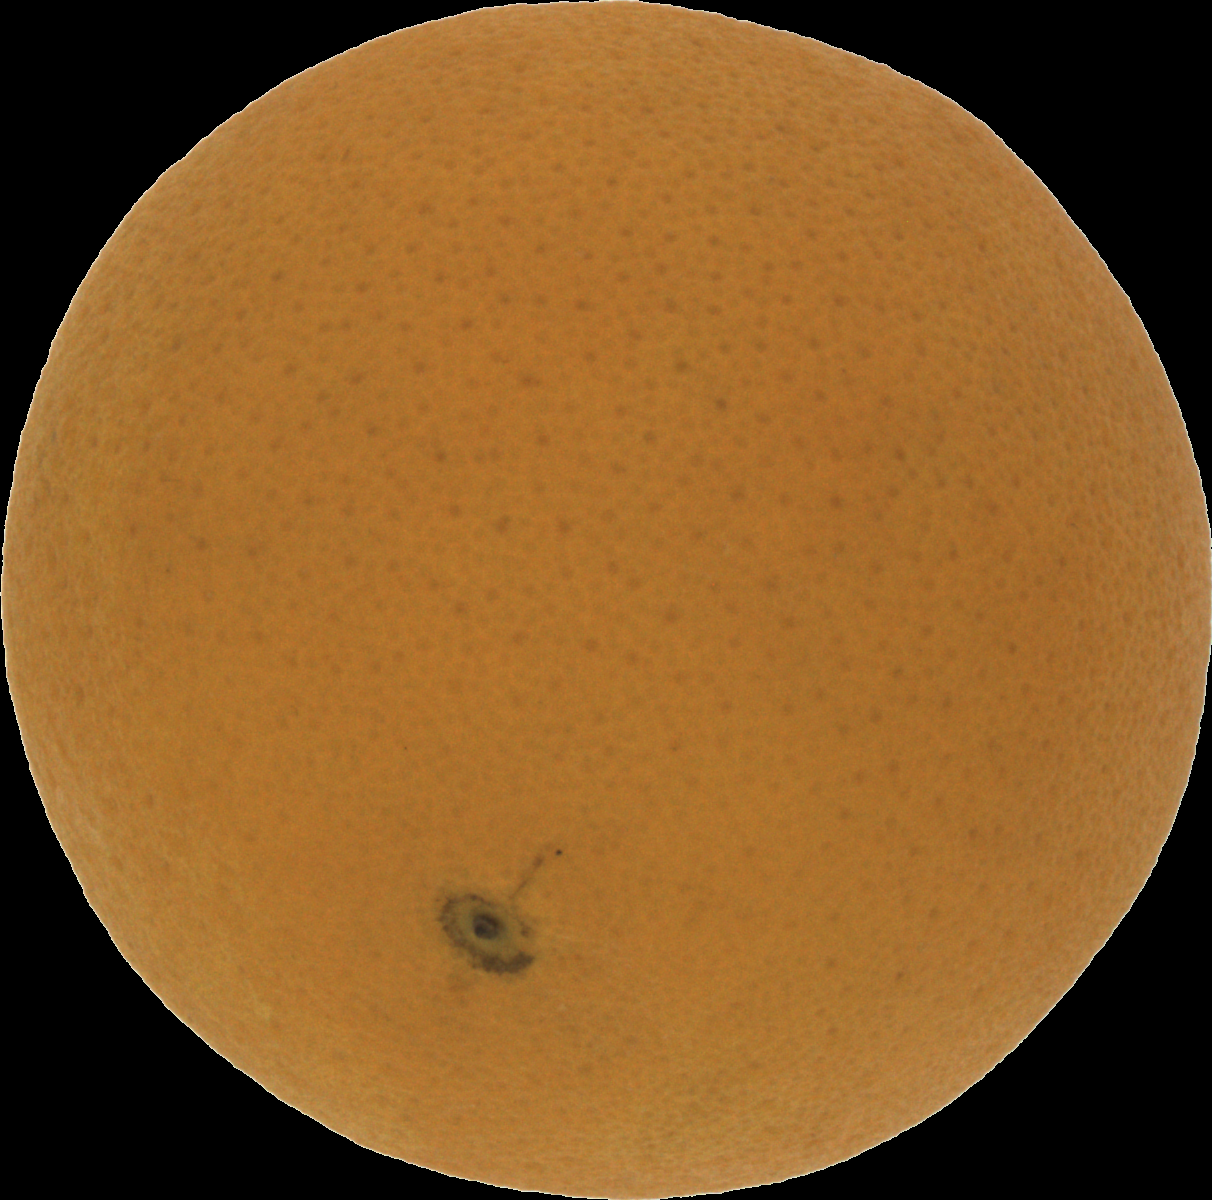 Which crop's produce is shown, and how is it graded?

orange, good
